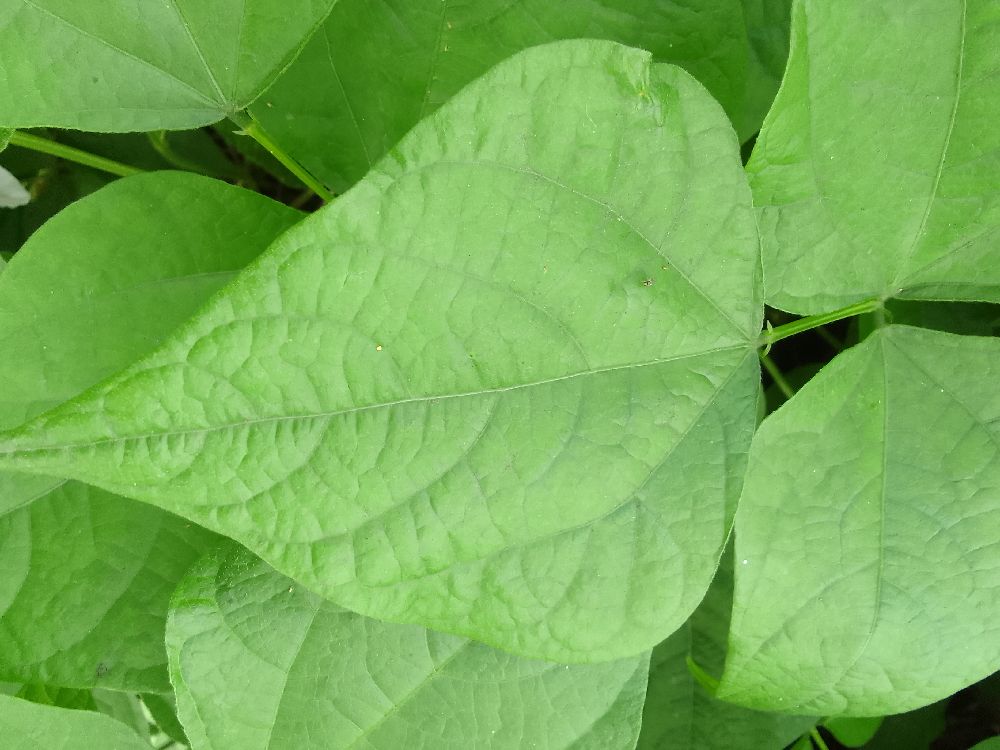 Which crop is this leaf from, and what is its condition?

common bean, healthy
